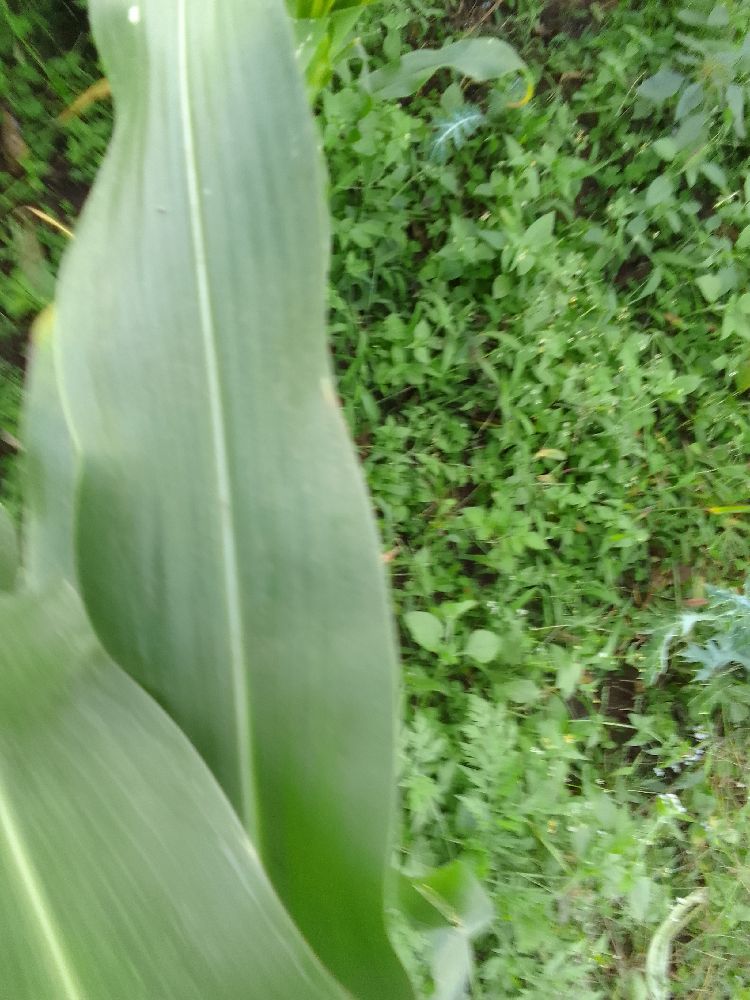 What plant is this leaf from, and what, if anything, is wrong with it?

maize, healthy
